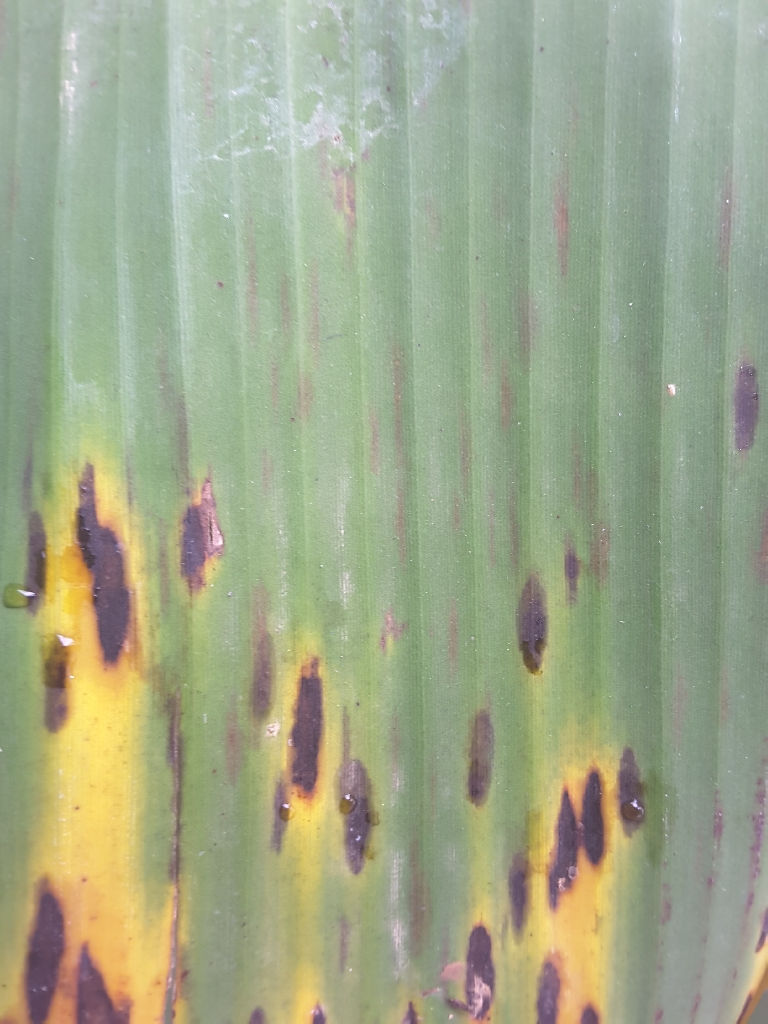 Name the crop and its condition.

banana, black sigatoka
